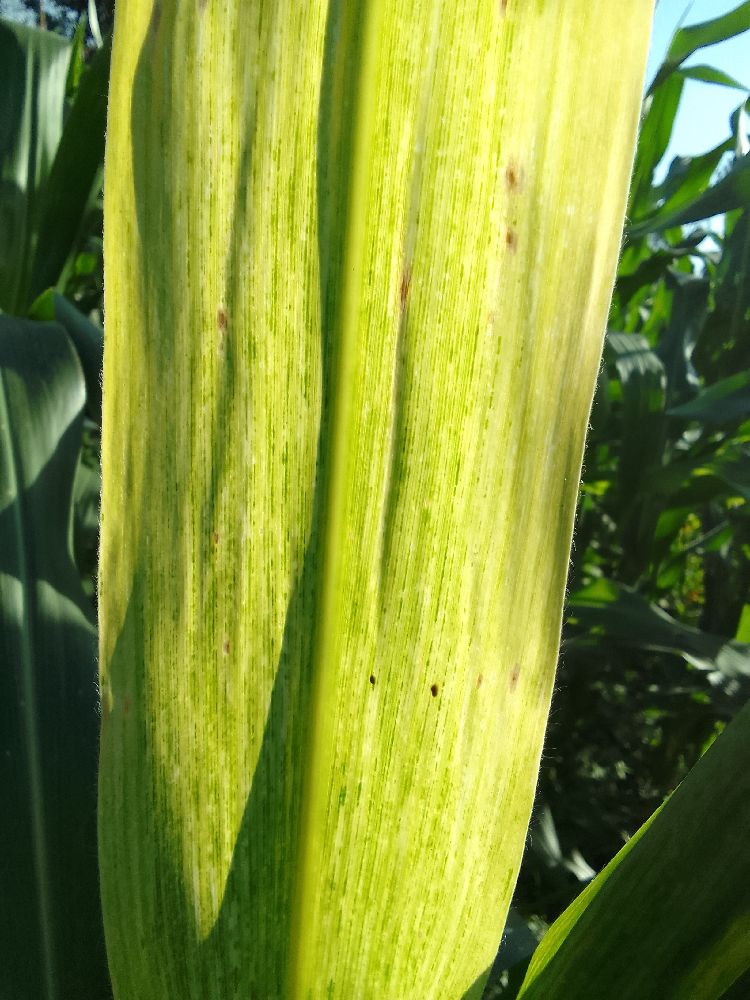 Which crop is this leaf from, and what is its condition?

maize, maize lethal necrosis
